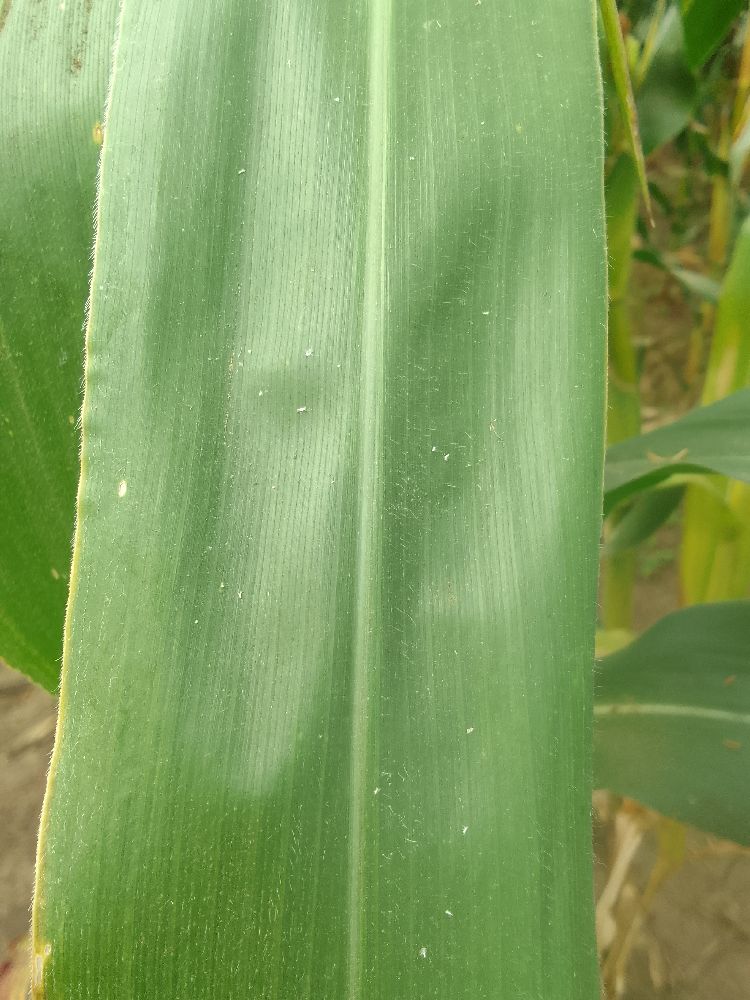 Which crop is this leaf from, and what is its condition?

maize, healthy
